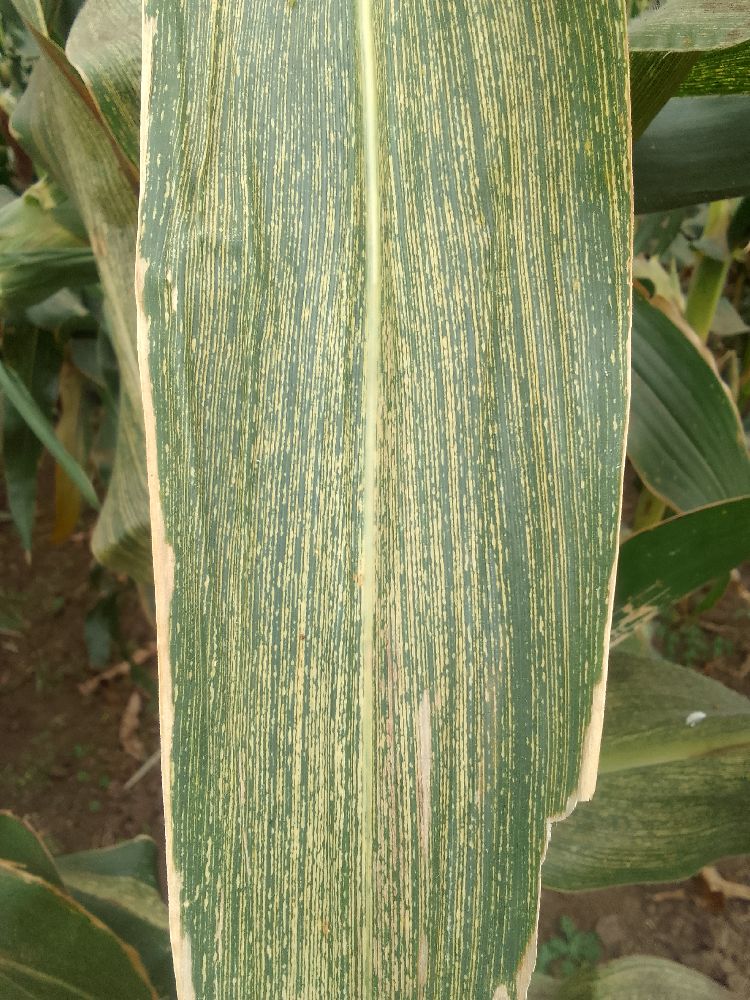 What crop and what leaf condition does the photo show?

maize, maize streak virus
